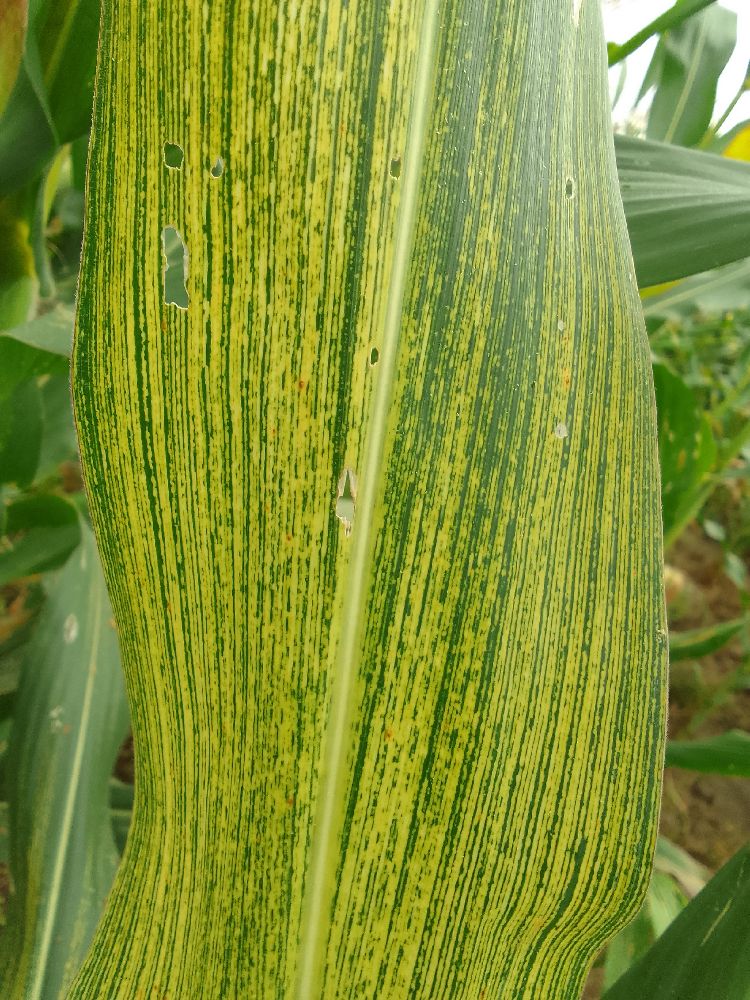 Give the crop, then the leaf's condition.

maize, maize streak virus
